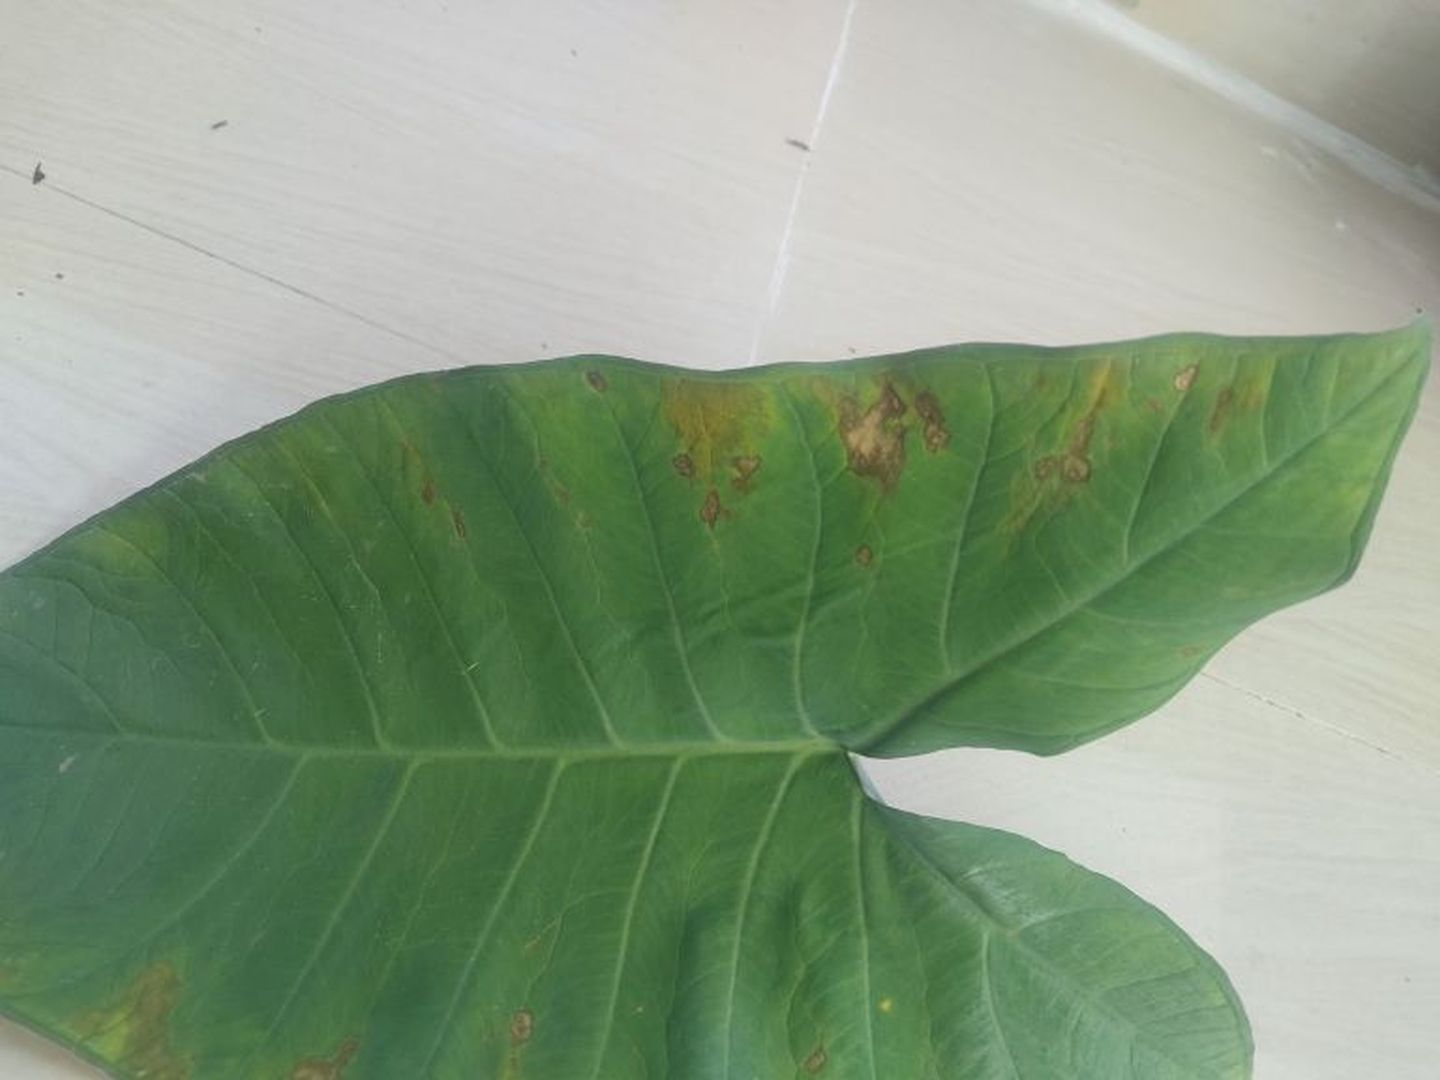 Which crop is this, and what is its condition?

taro, leaf blight
